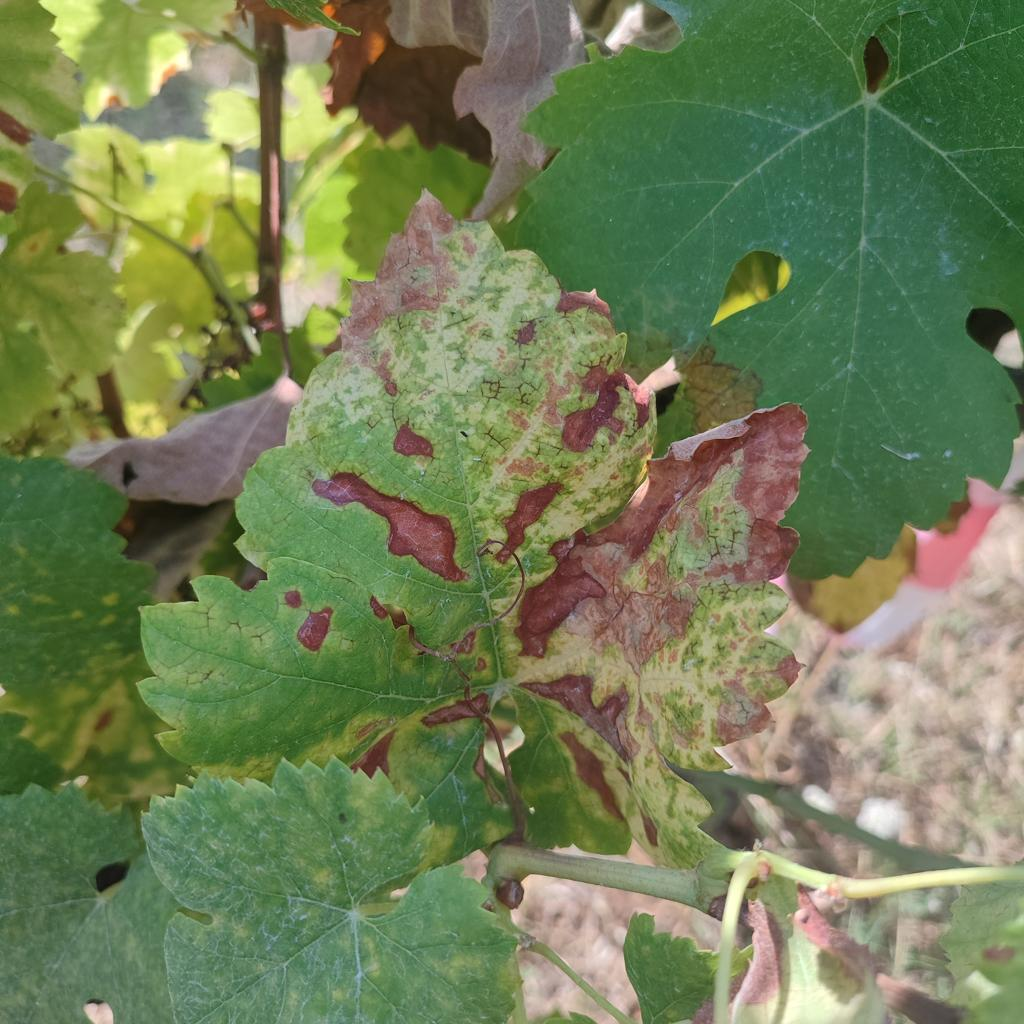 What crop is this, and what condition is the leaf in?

grapevine, esca complex
